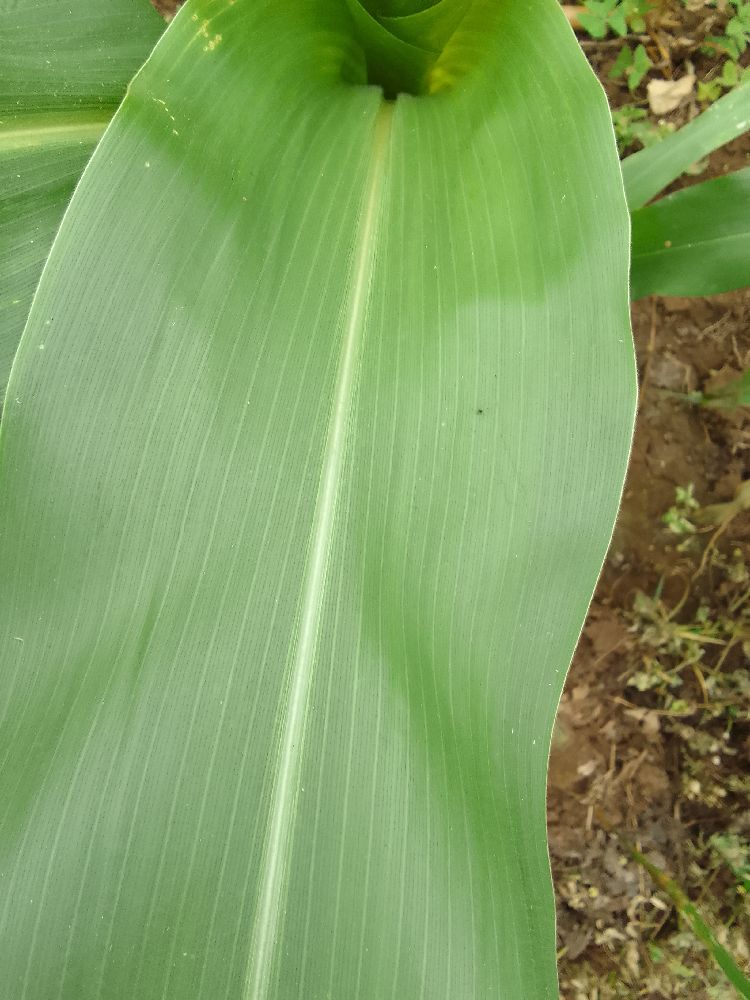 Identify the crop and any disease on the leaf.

maize, healthy
